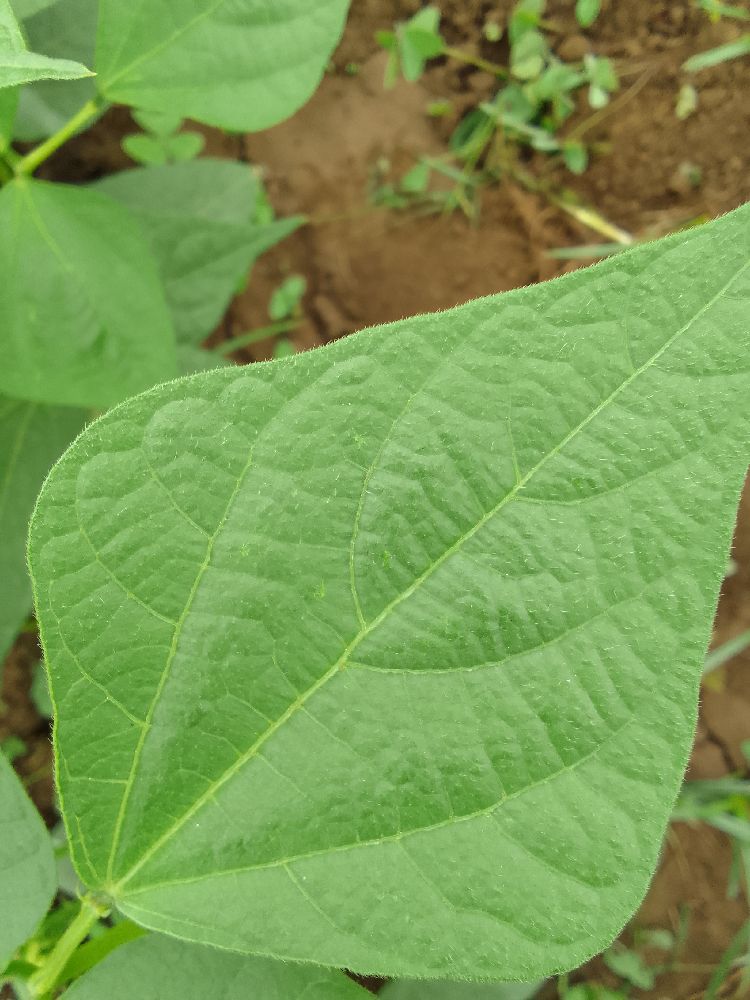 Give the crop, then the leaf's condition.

common bean, healthy
